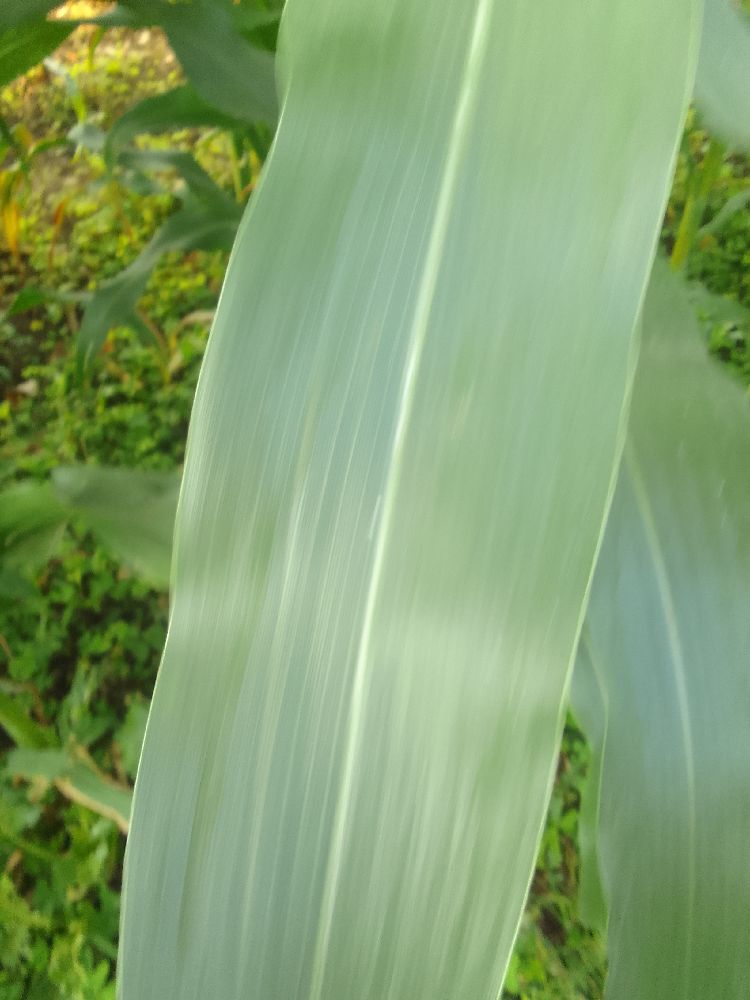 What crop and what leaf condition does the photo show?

maize, healthy
